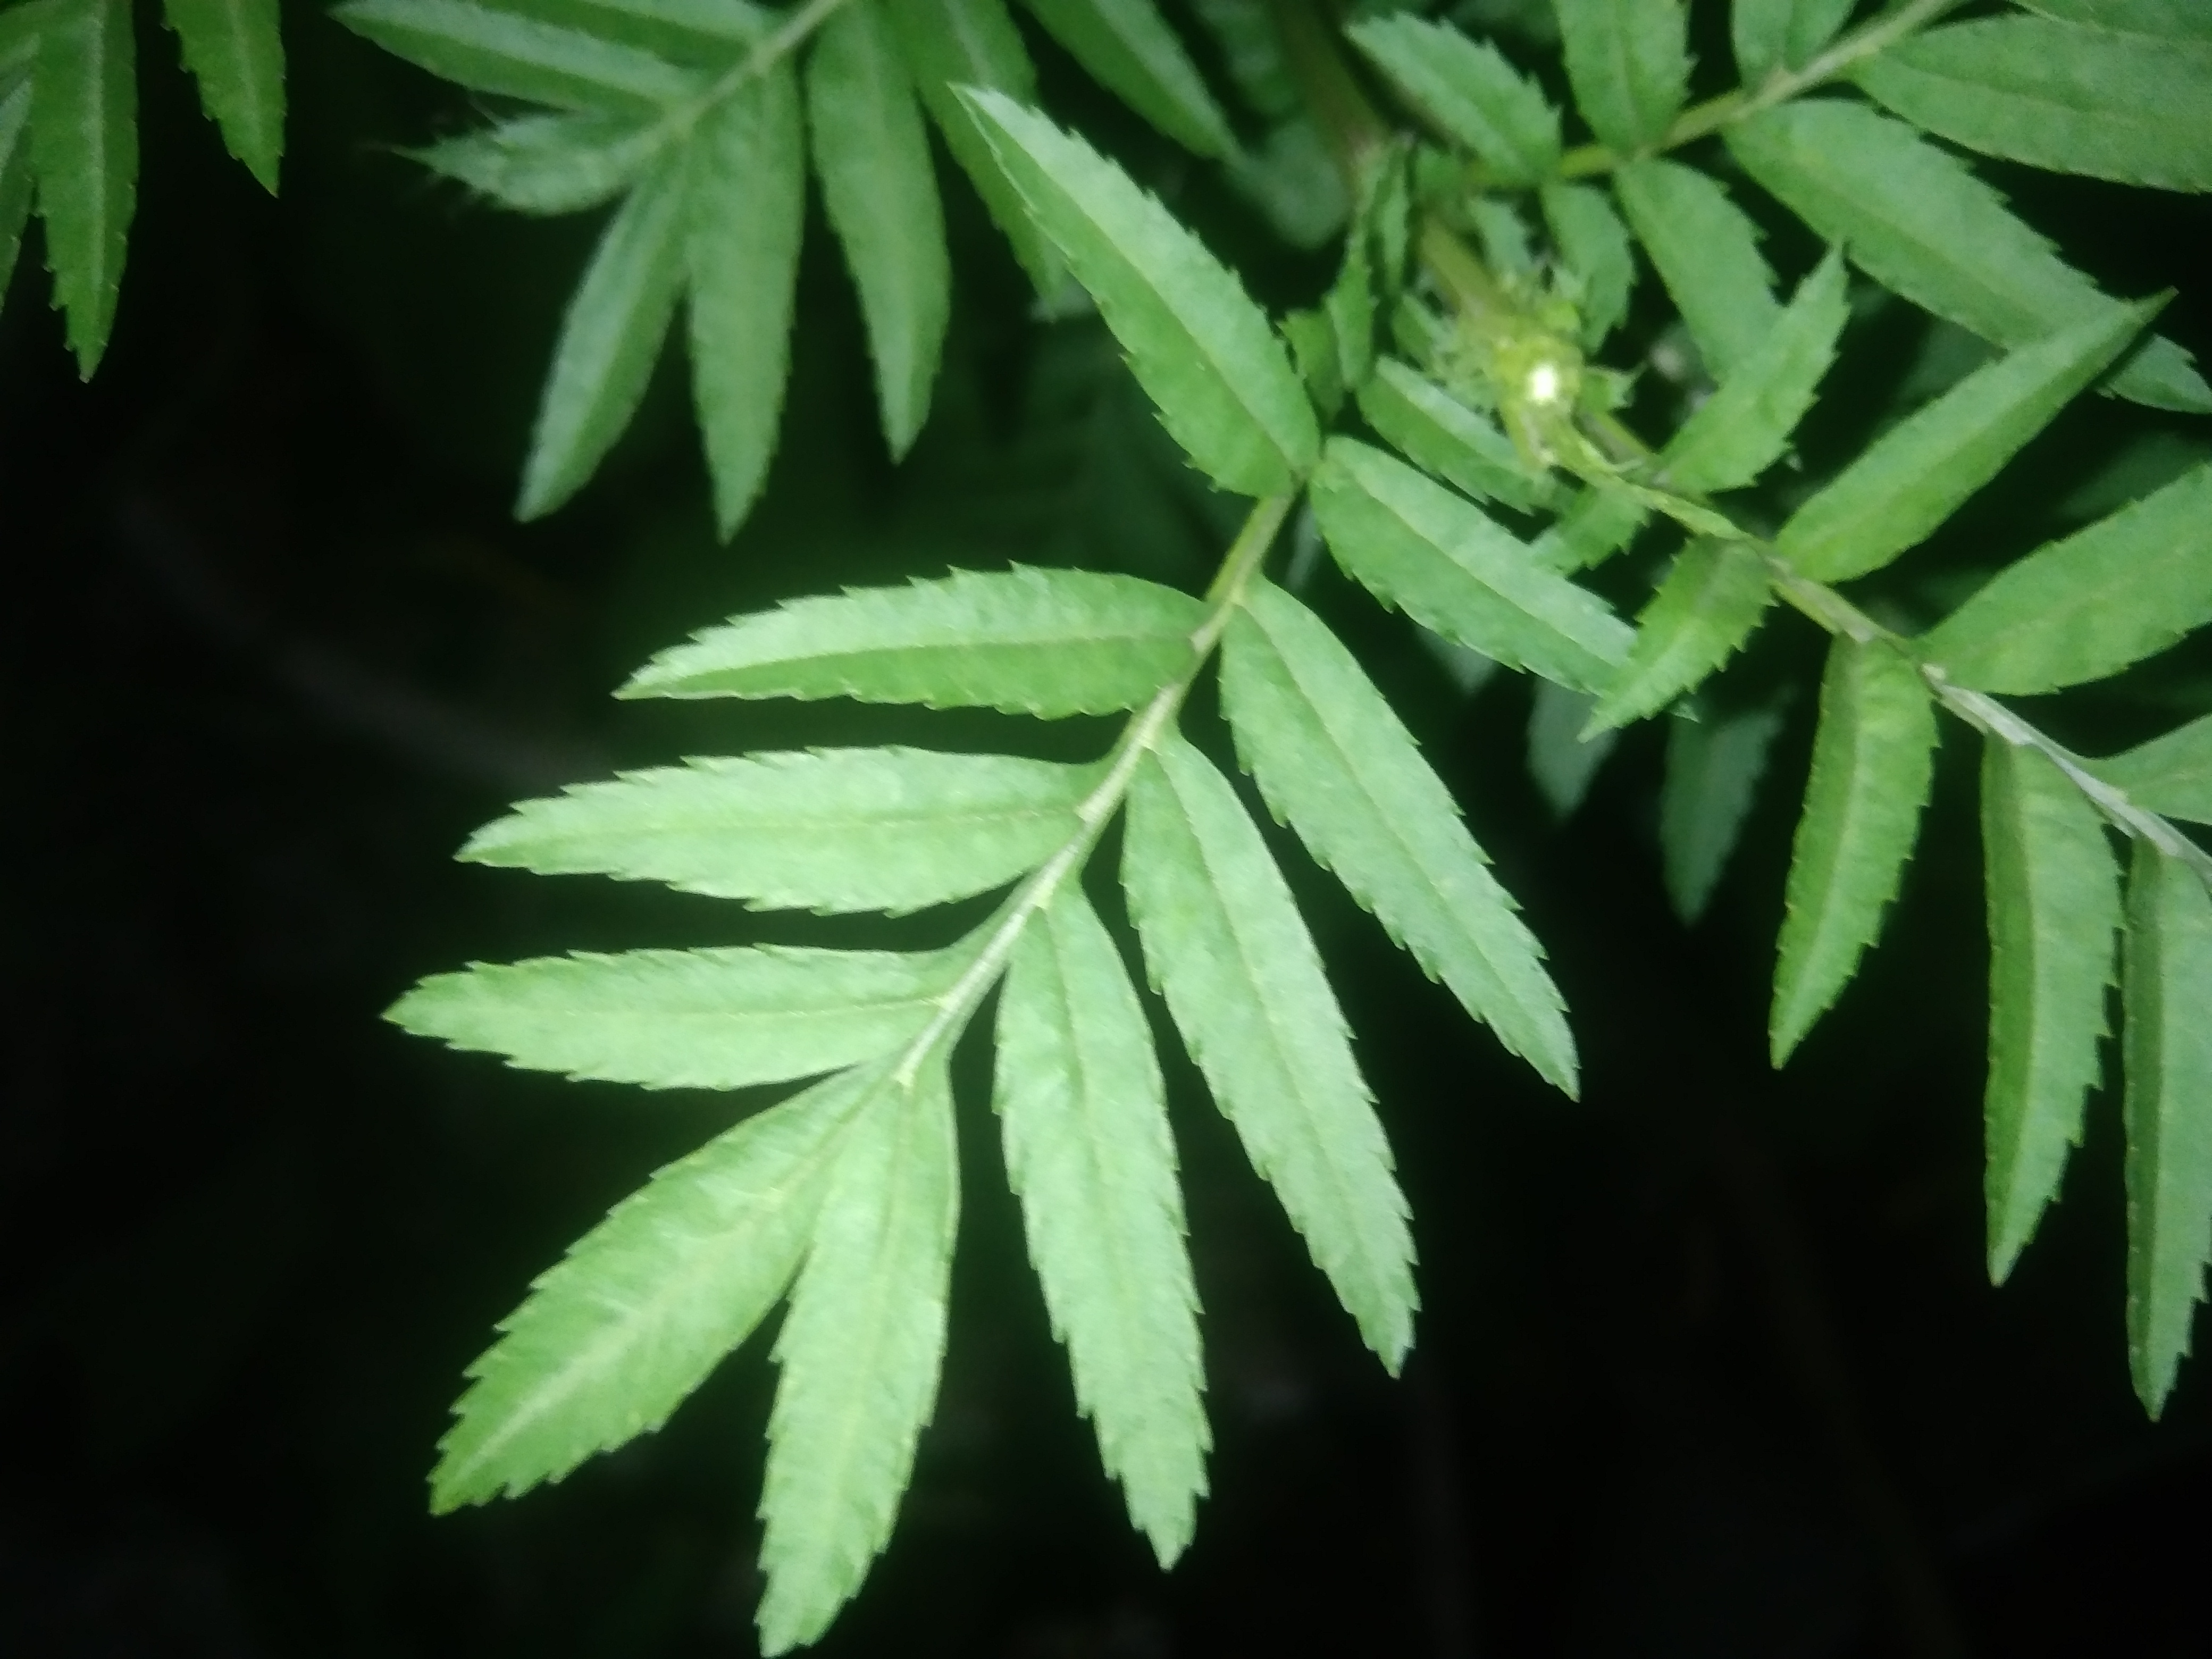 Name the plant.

marigold
